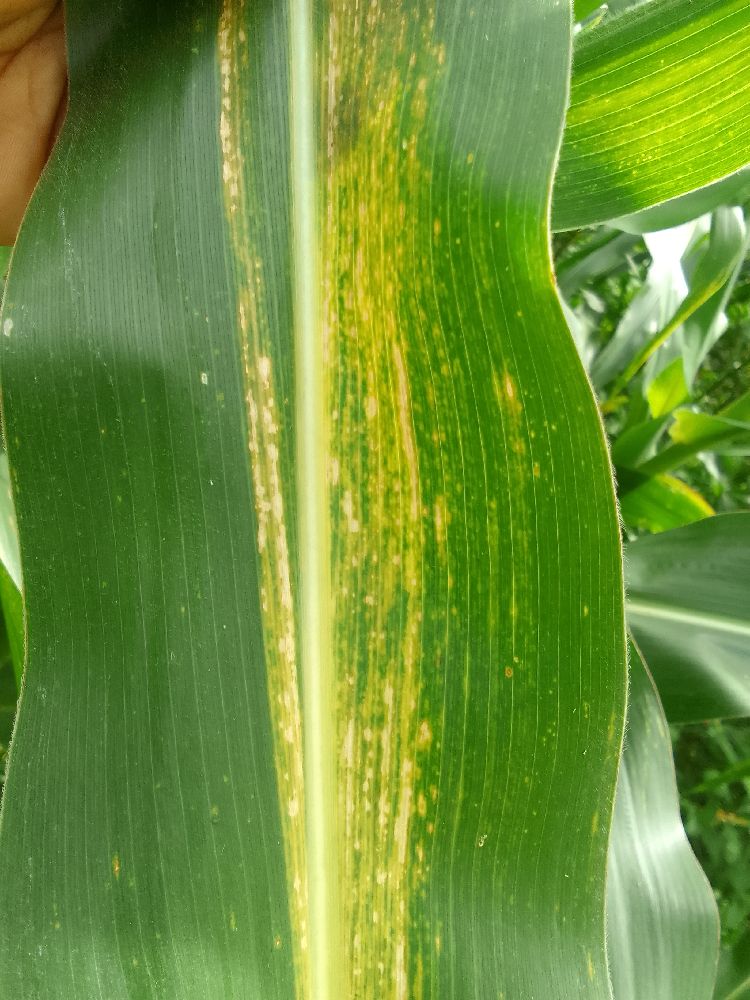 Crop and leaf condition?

maize, maize lethal necrosis
